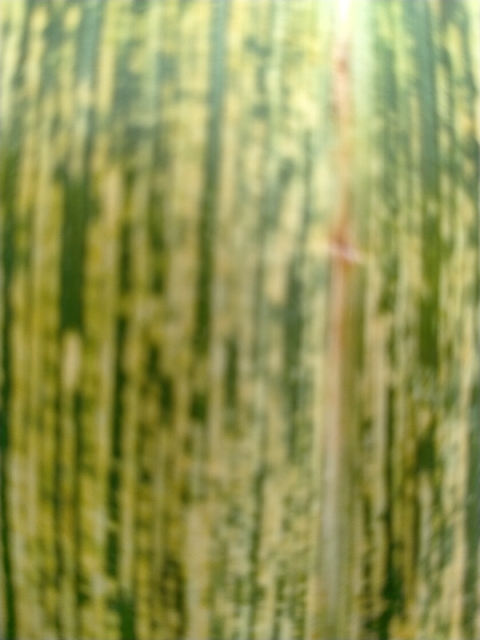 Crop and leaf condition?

maize, maize streak virus
